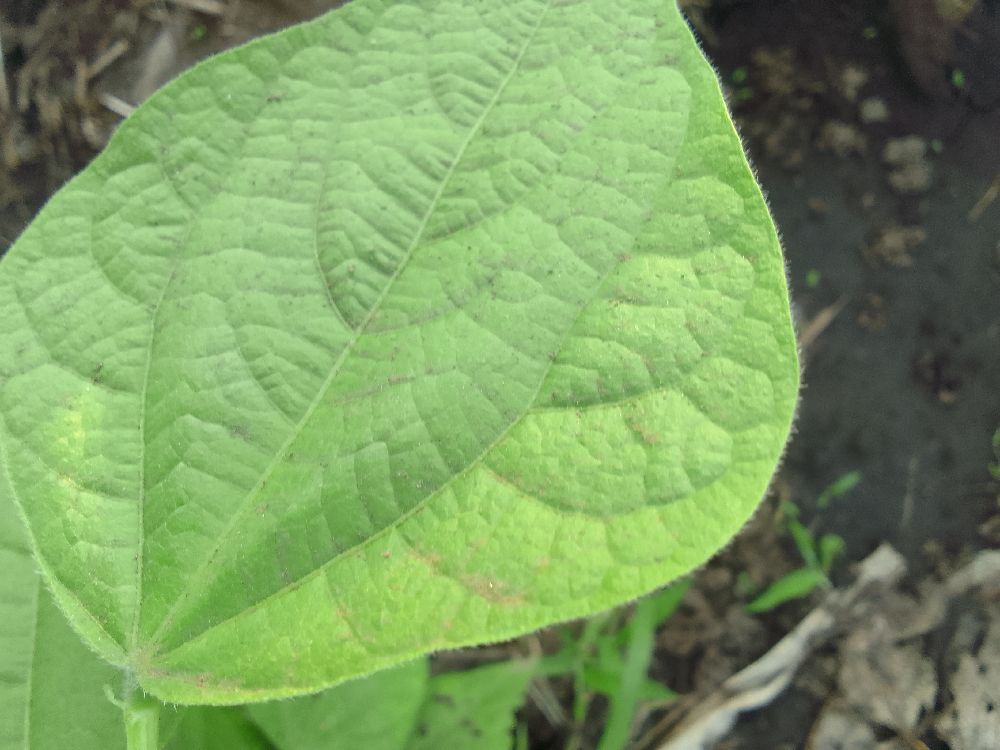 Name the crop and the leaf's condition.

common bean, healthy
